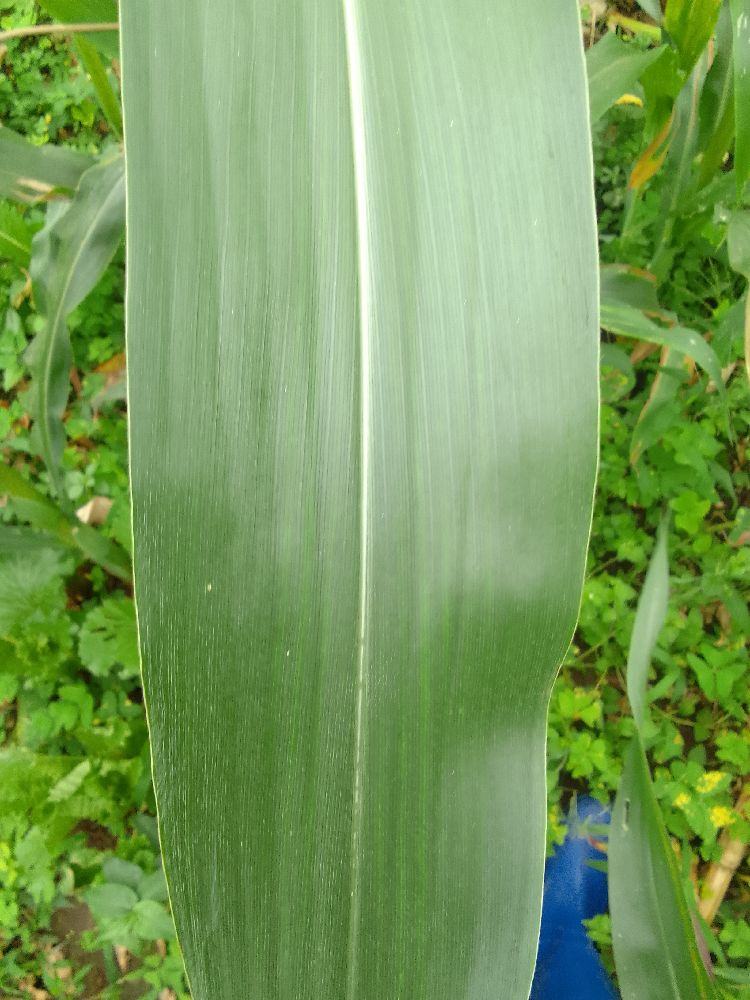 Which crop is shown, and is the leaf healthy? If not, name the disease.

maize, healthy
